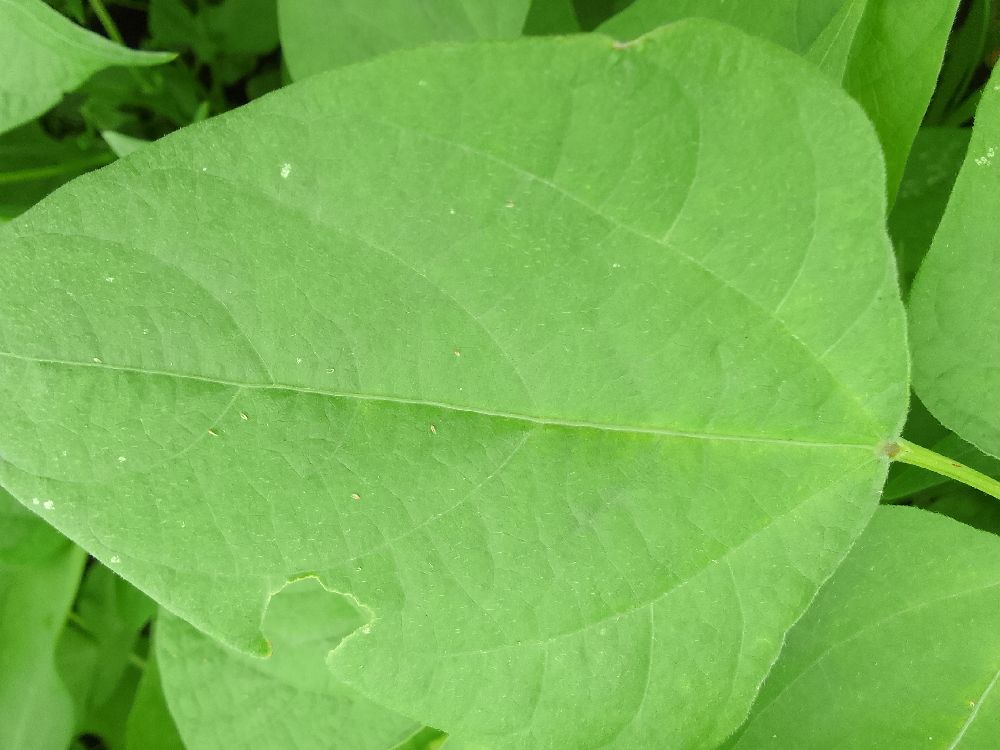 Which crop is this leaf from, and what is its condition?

common bean, healthy
